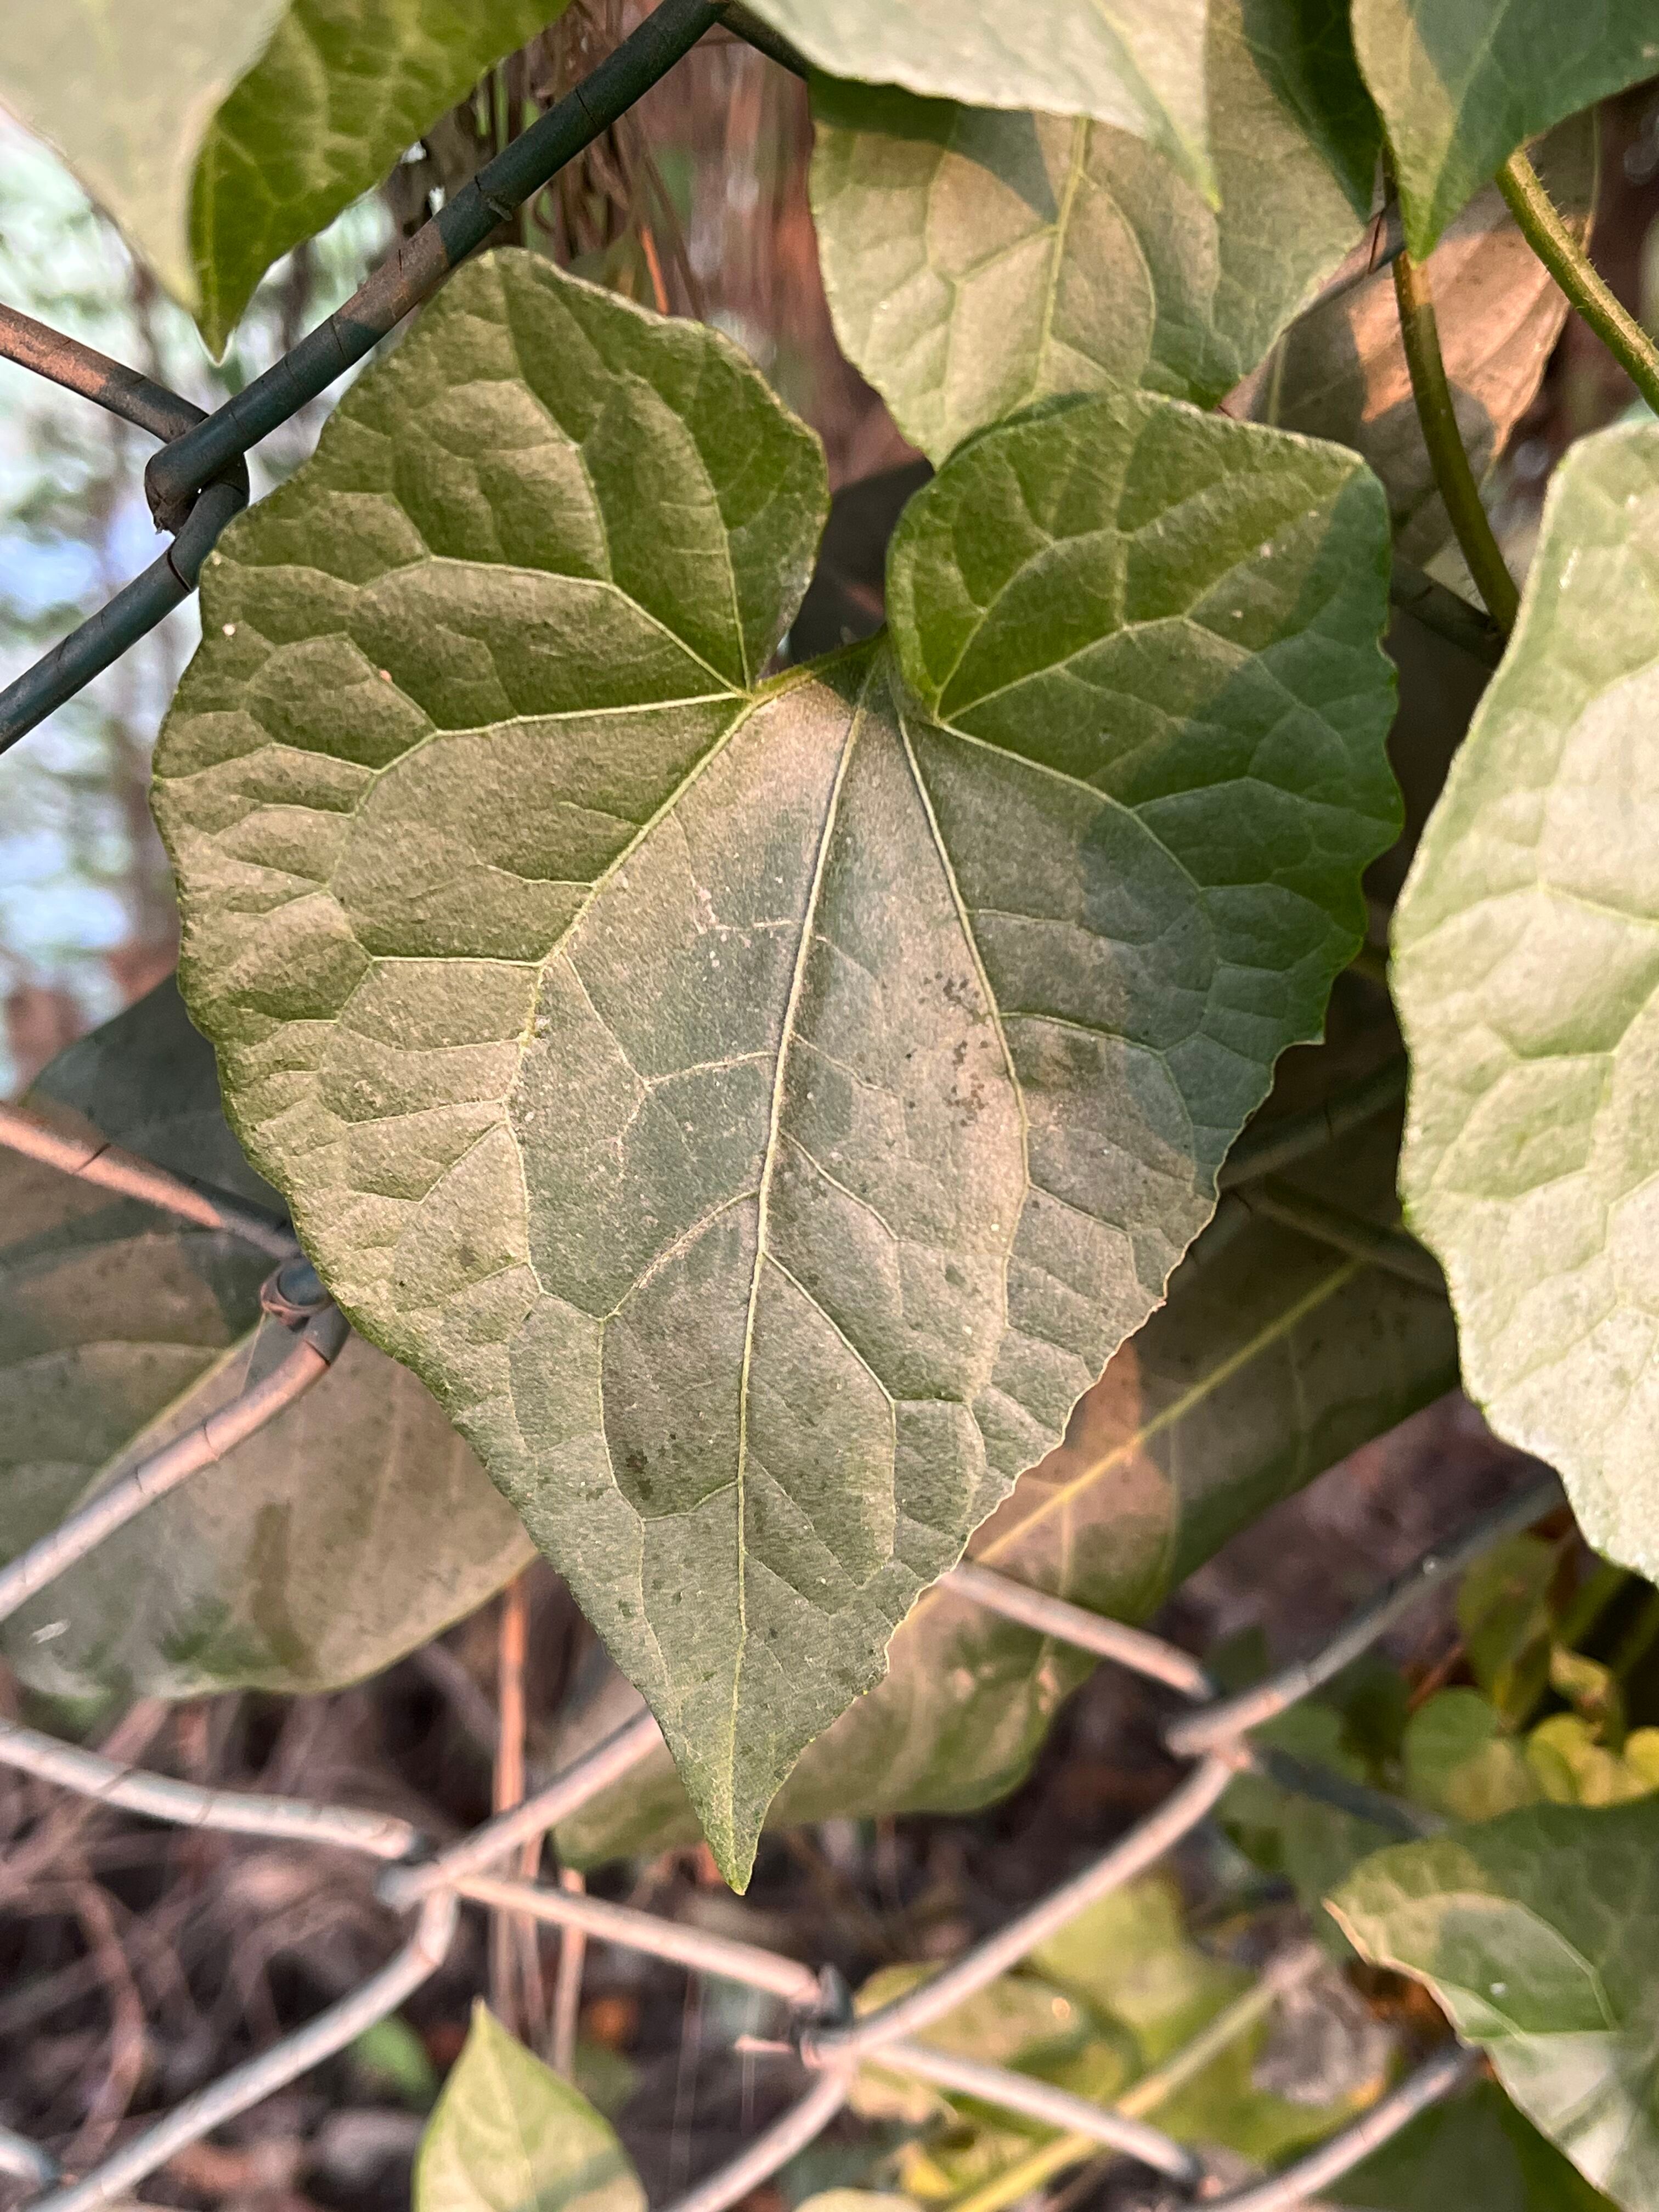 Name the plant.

bitter vine
